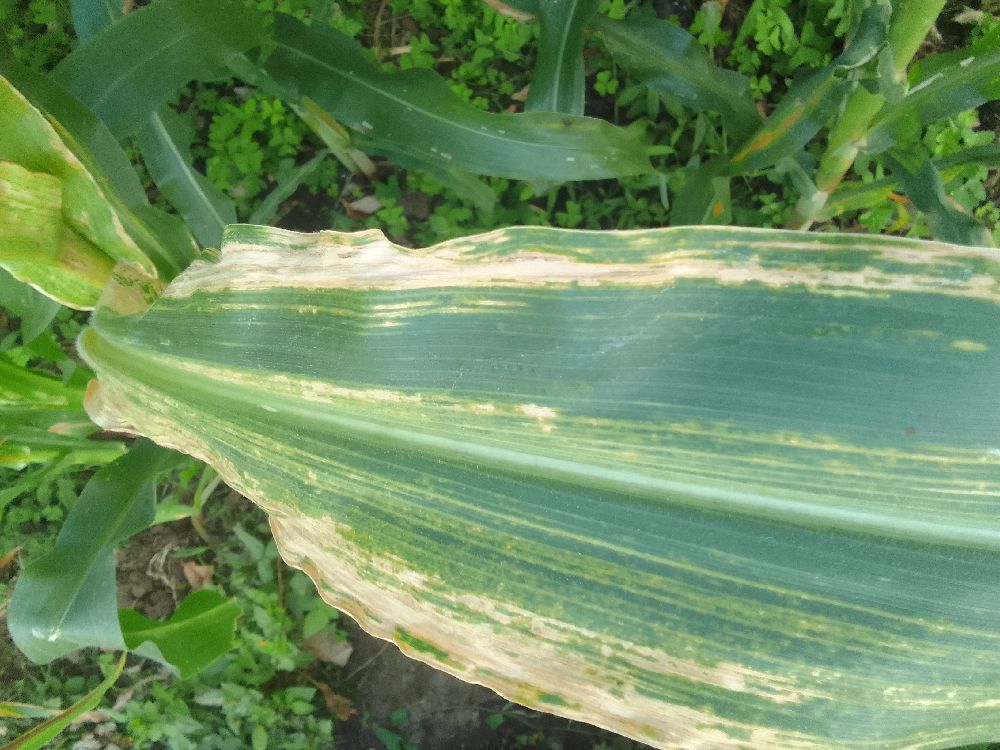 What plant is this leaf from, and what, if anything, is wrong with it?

maize, maize lethal necrosis
